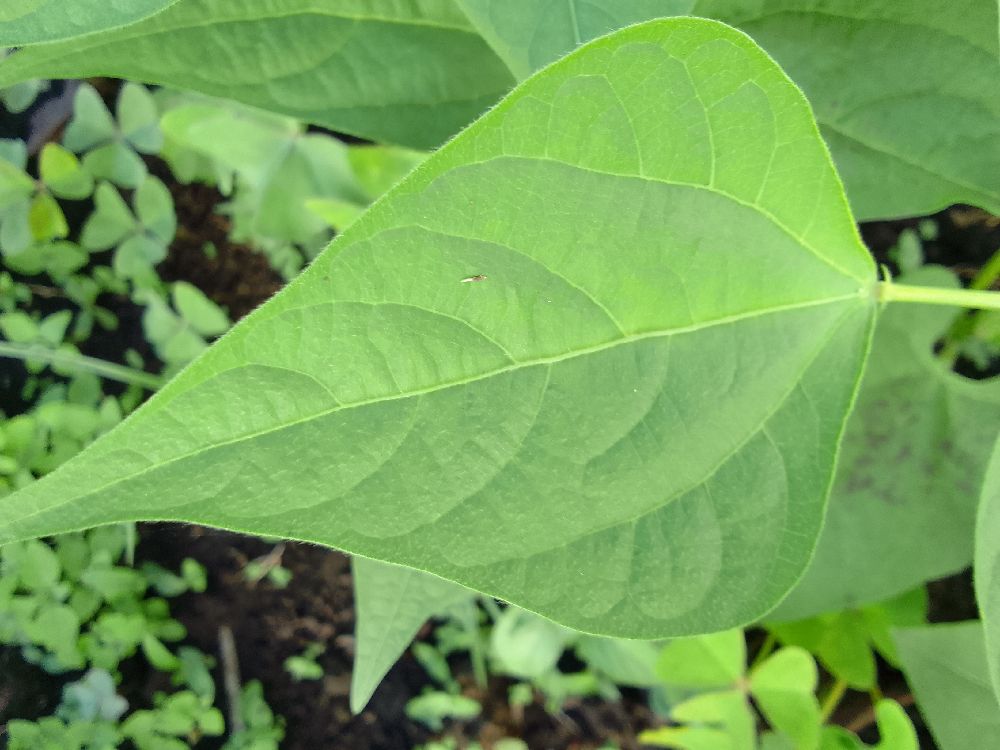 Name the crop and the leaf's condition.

common bean, healthy
